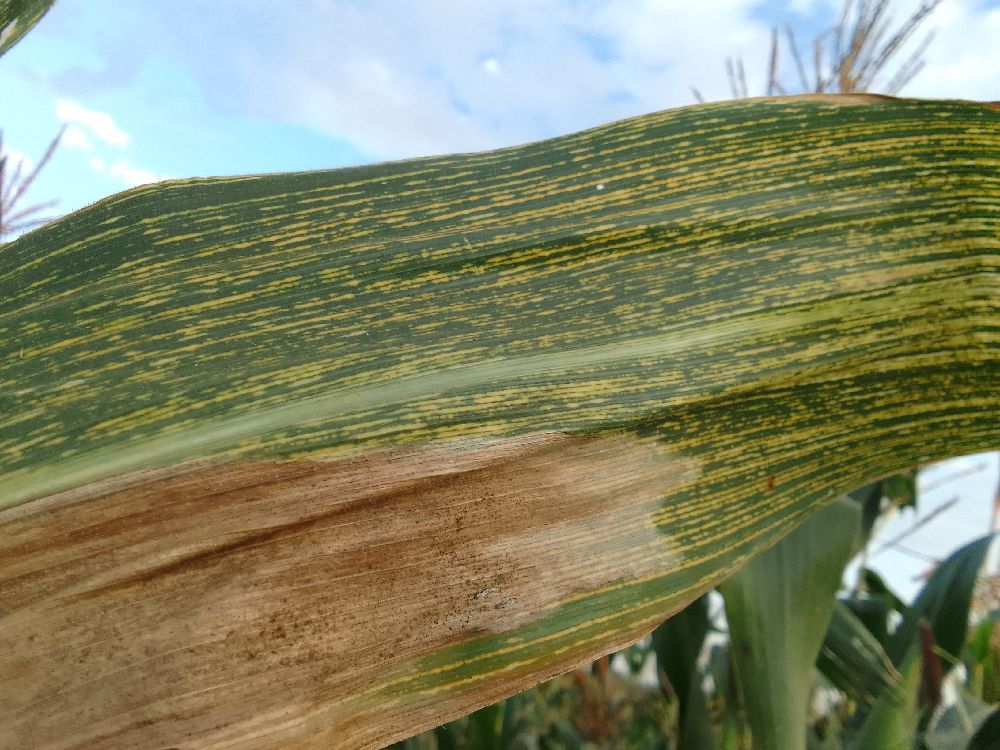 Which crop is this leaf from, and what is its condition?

maize, maize streak virus
